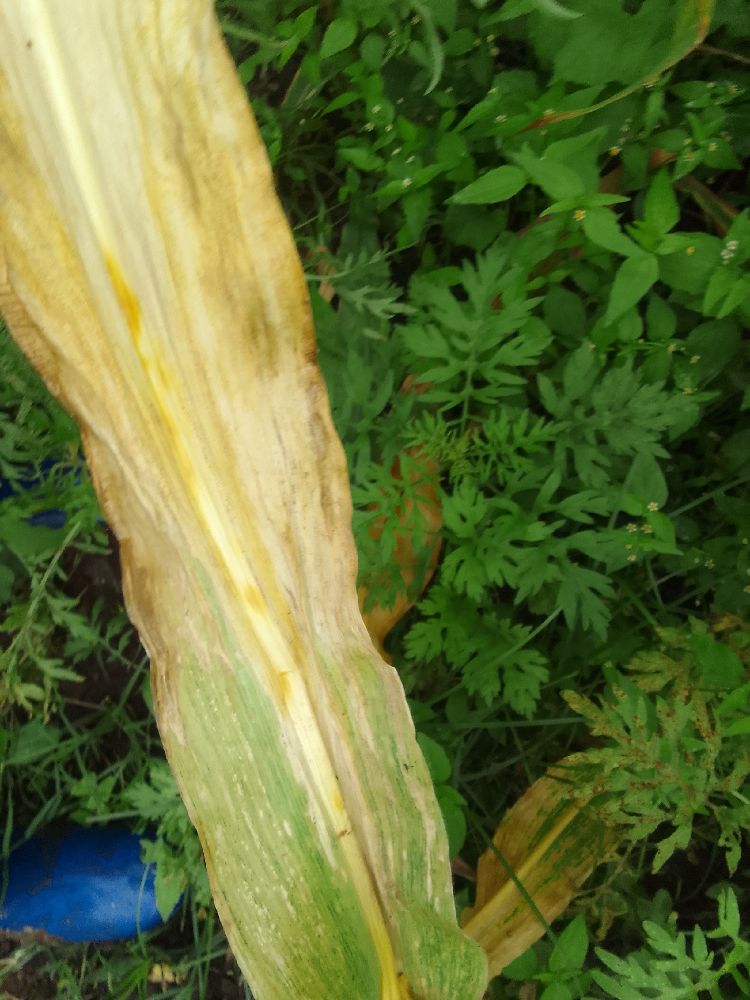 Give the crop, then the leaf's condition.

maize, maize lethal necrosis
